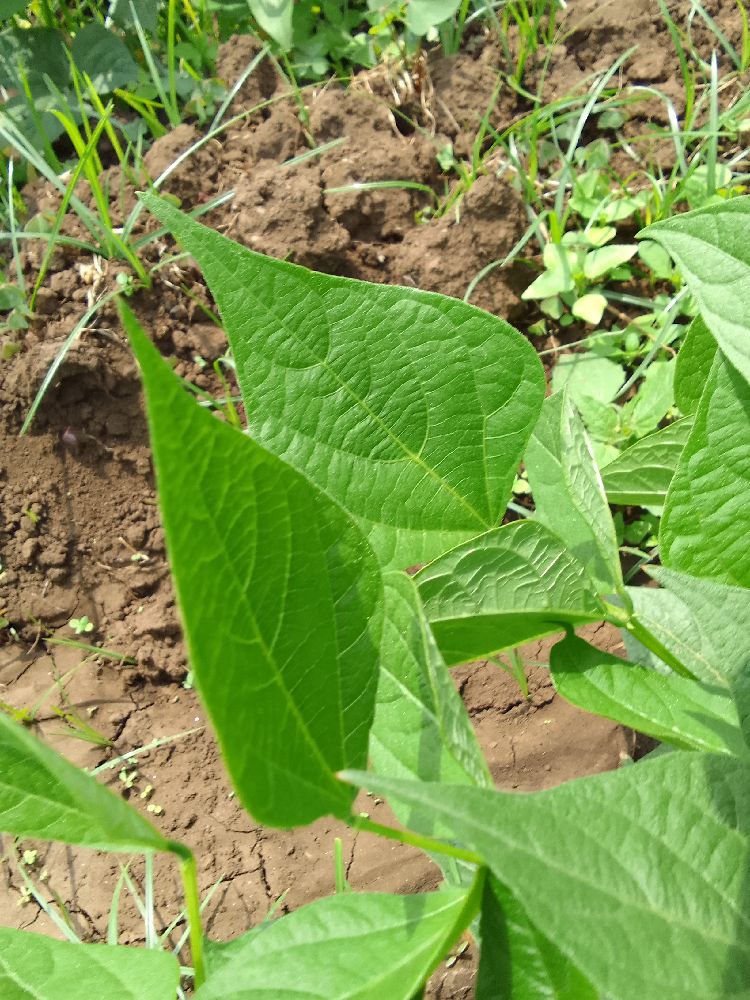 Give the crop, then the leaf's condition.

common bean, healthy
